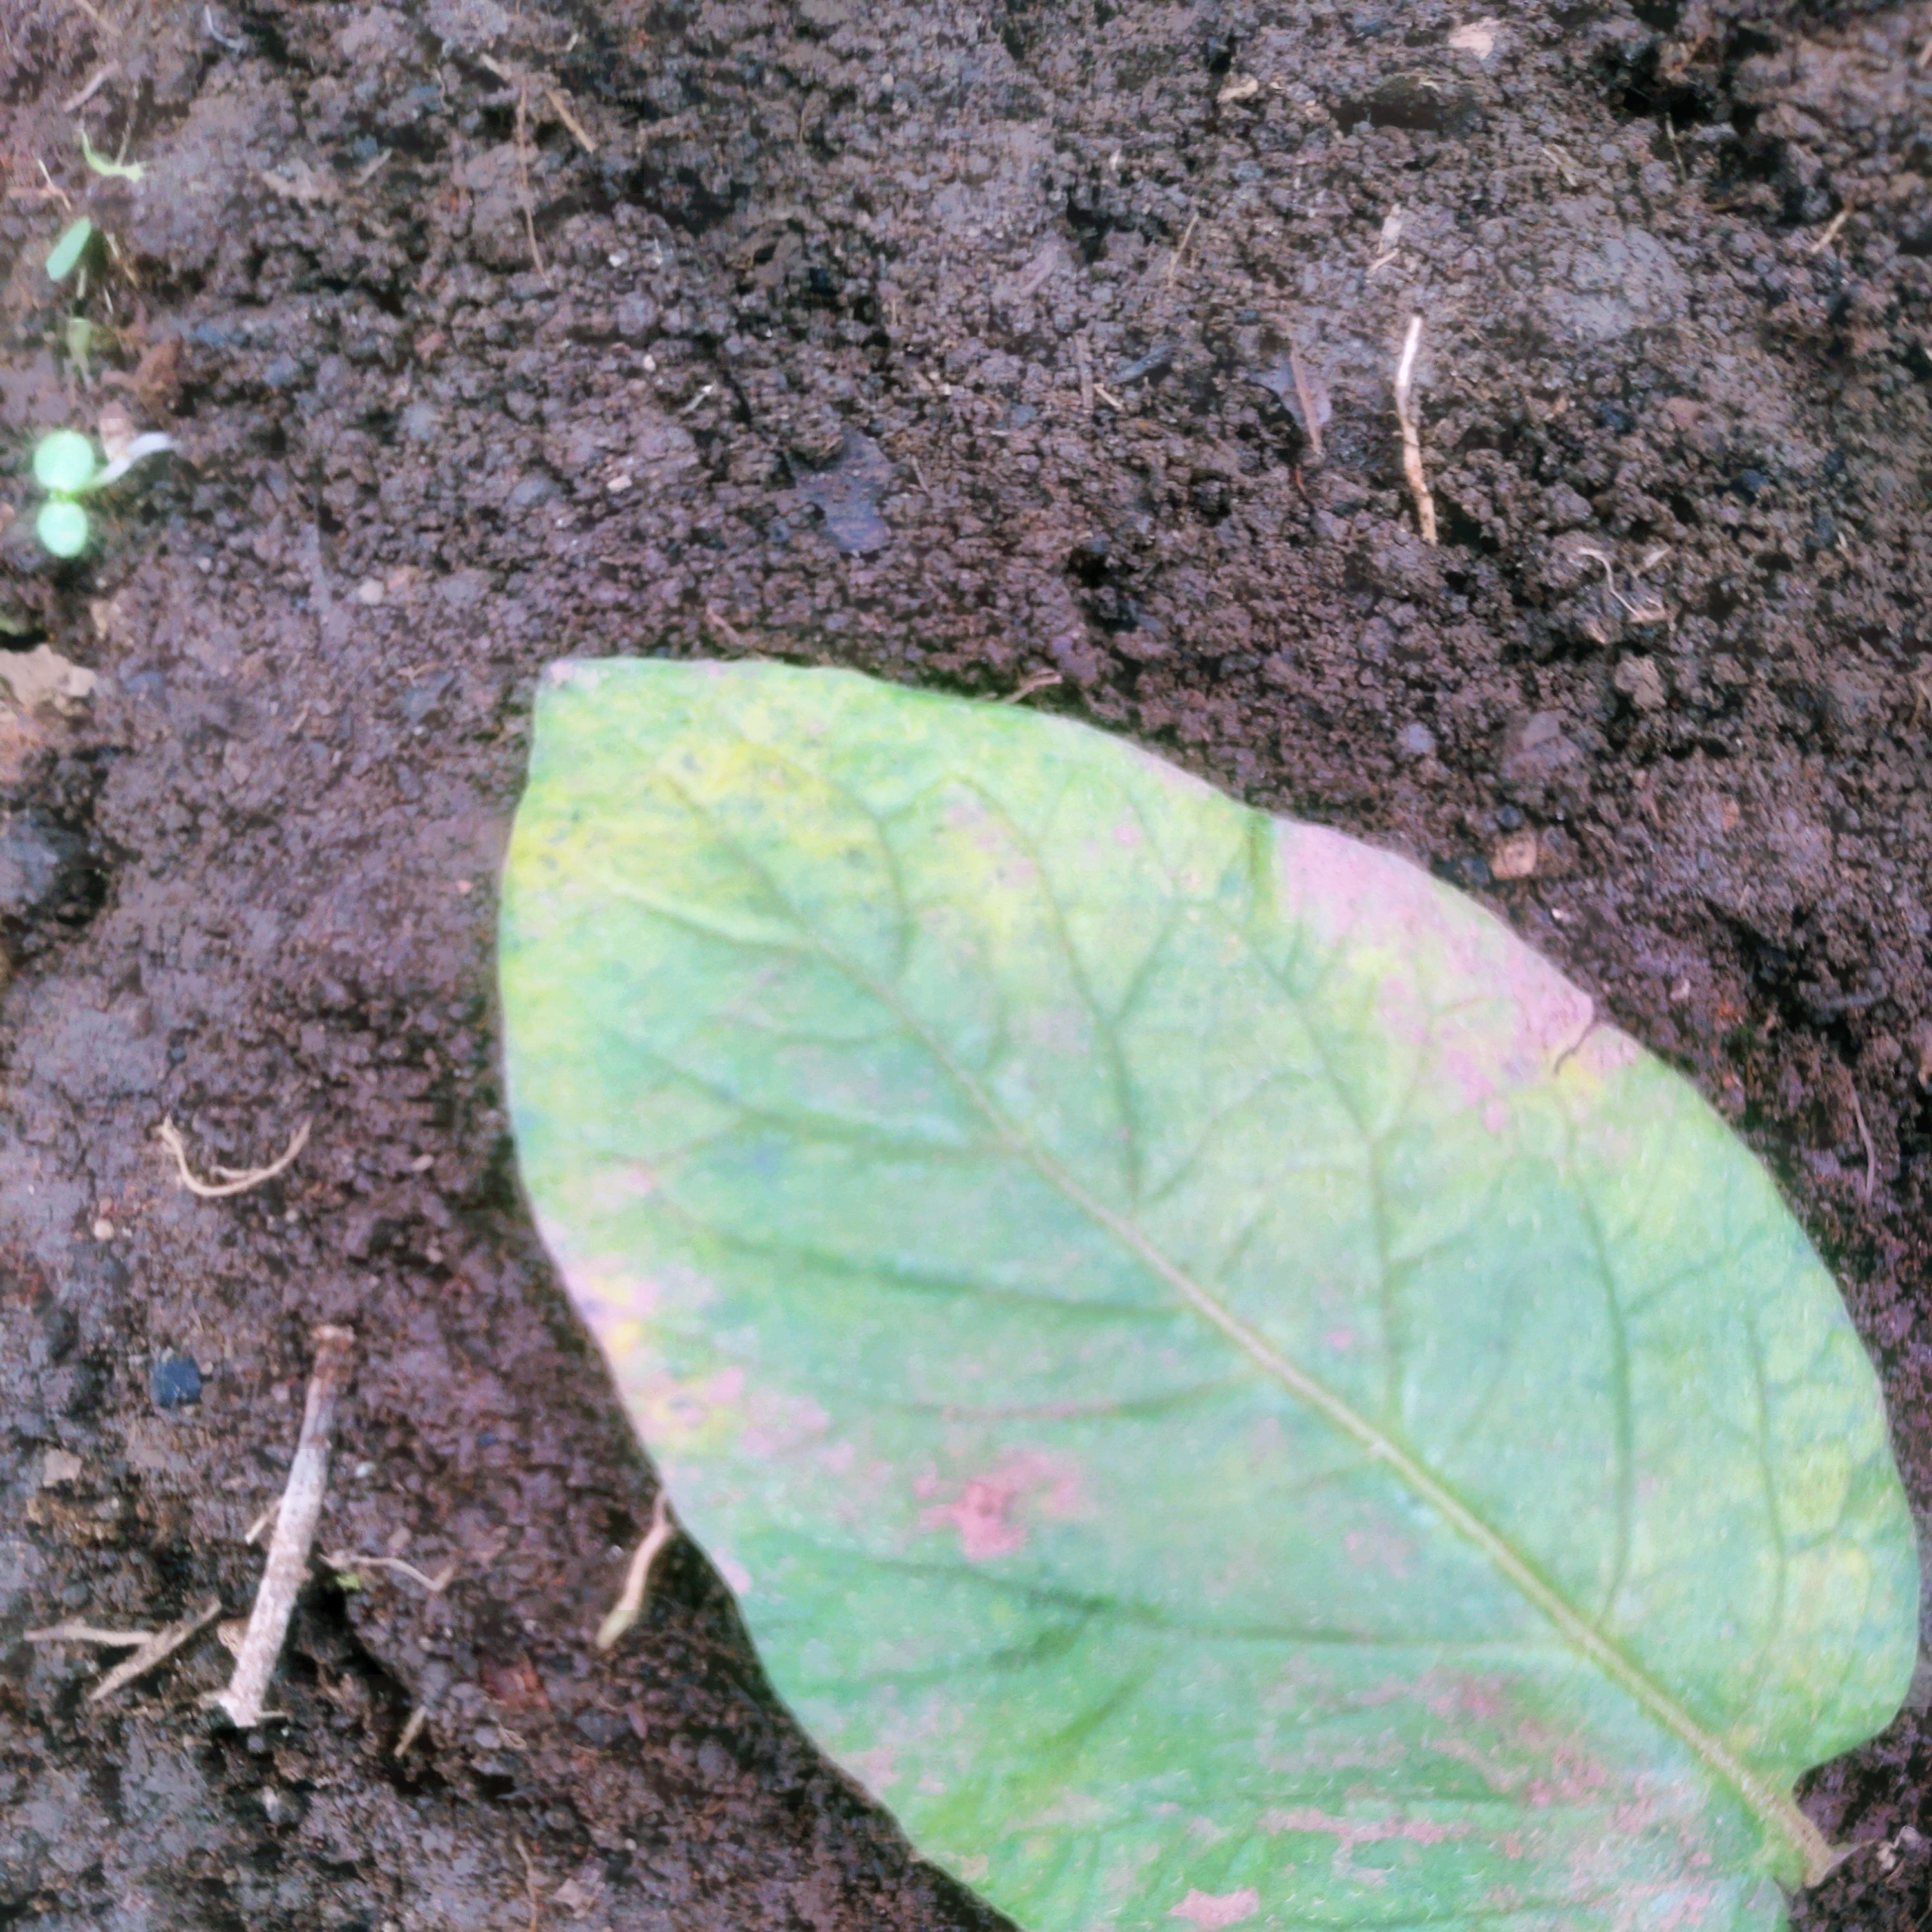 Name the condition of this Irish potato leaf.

late blight
